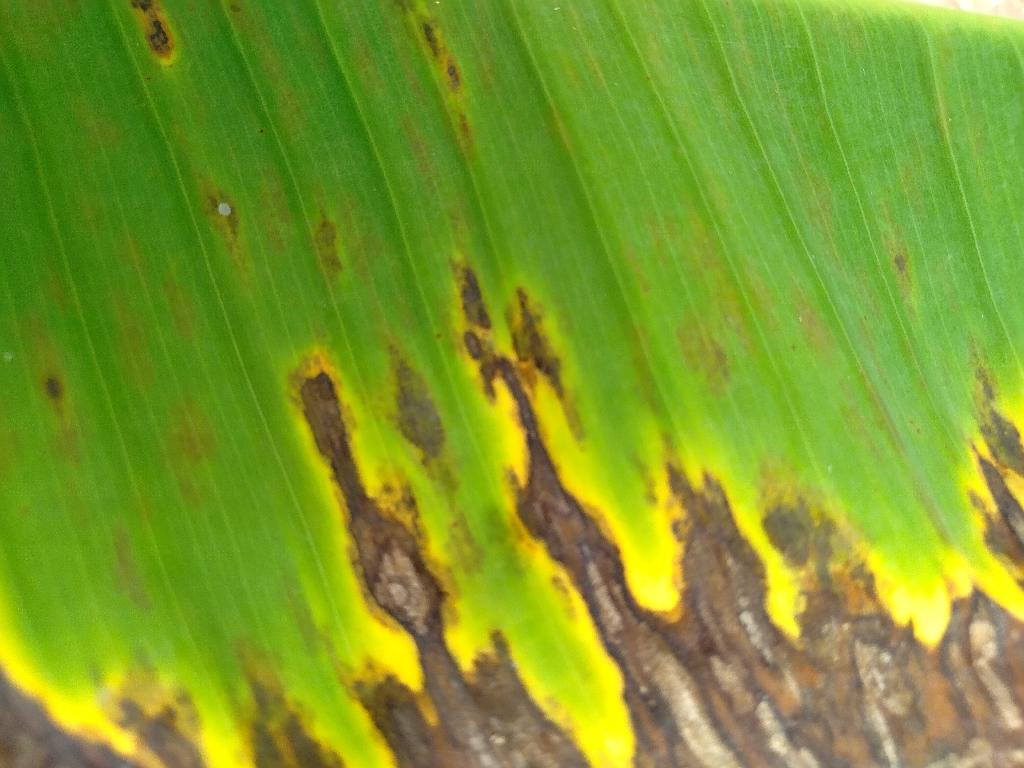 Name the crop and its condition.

banana, black sigatoka
